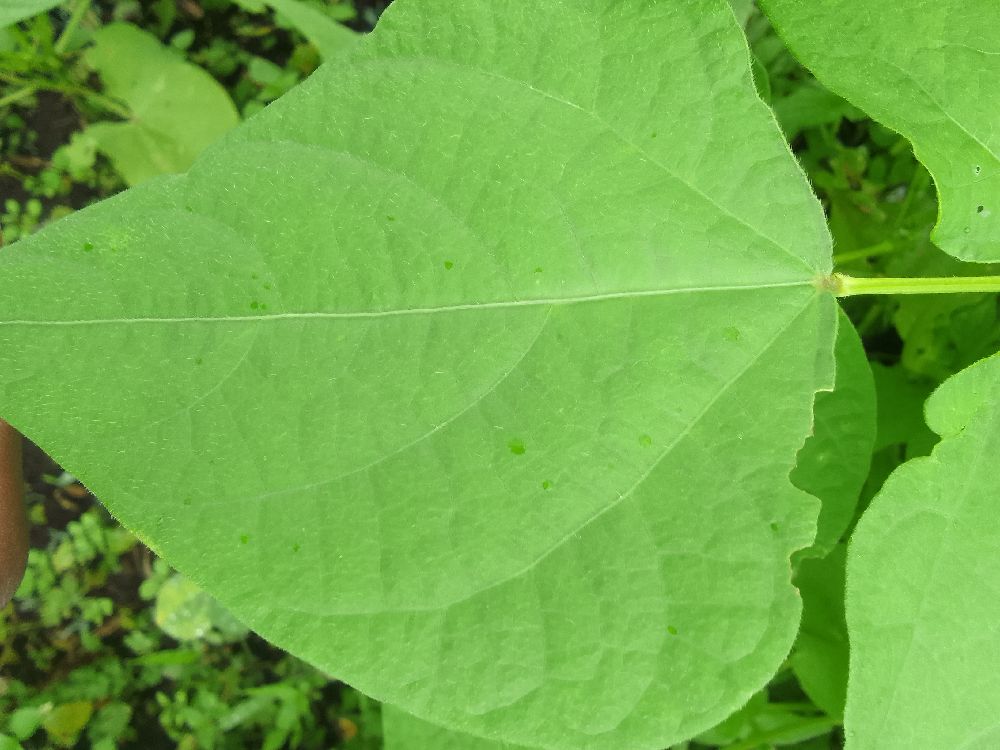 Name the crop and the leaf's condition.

common bean, healthy
